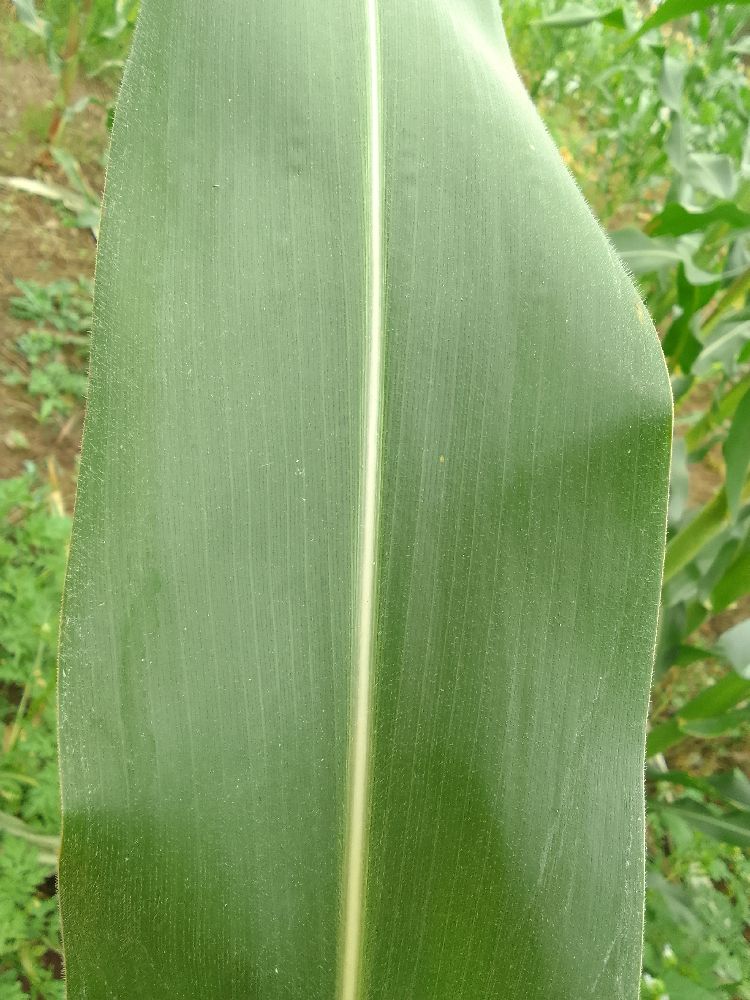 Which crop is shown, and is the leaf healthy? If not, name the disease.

maize, healthy
